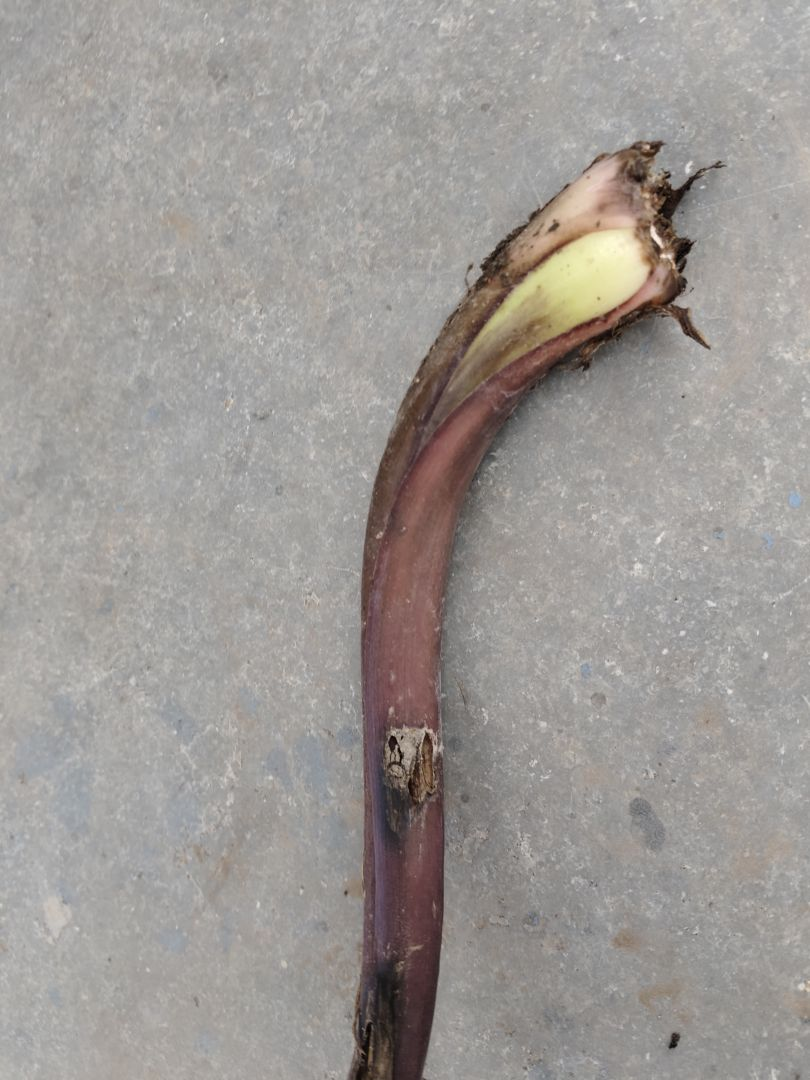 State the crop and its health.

taro, root rot
